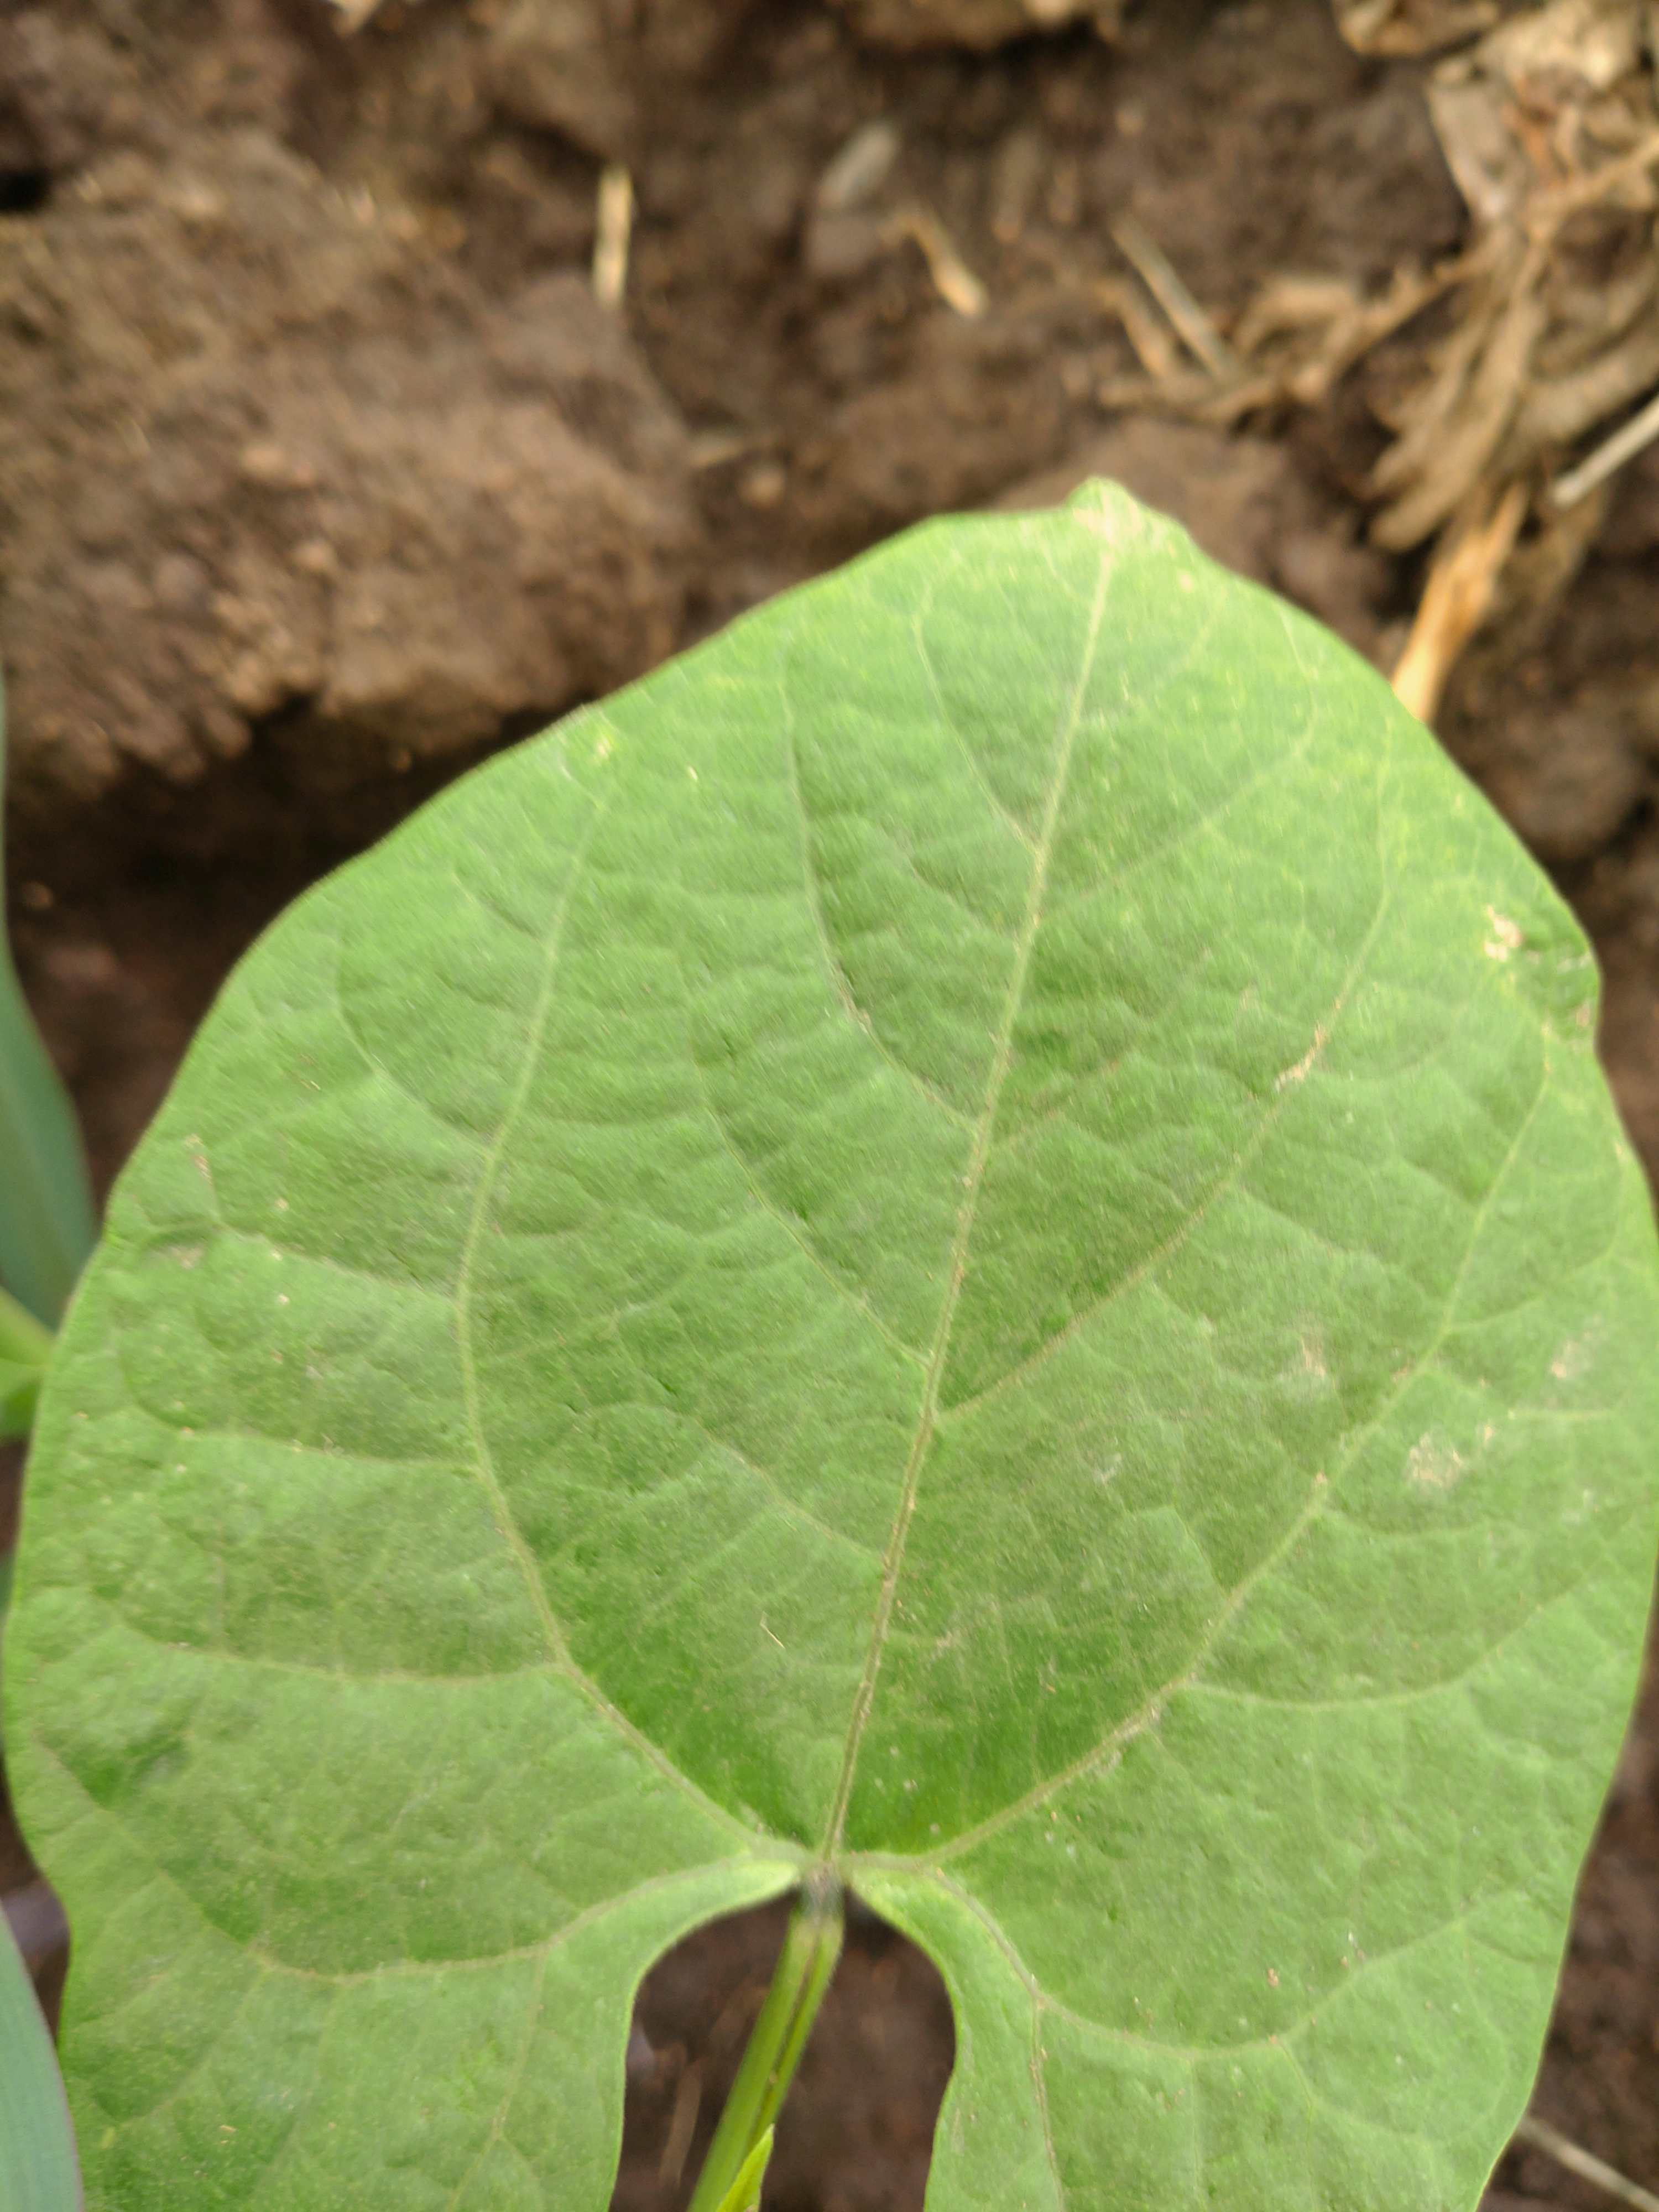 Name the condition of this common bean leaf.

healthy
